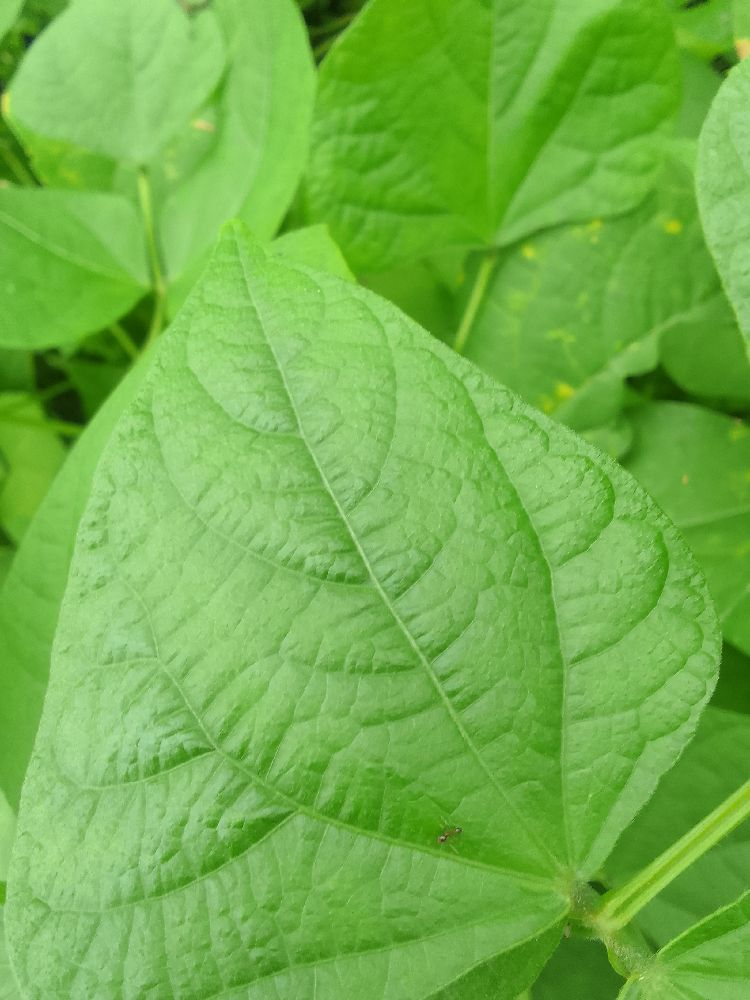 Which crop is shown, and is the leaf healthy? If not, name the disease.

common bean, healthy
